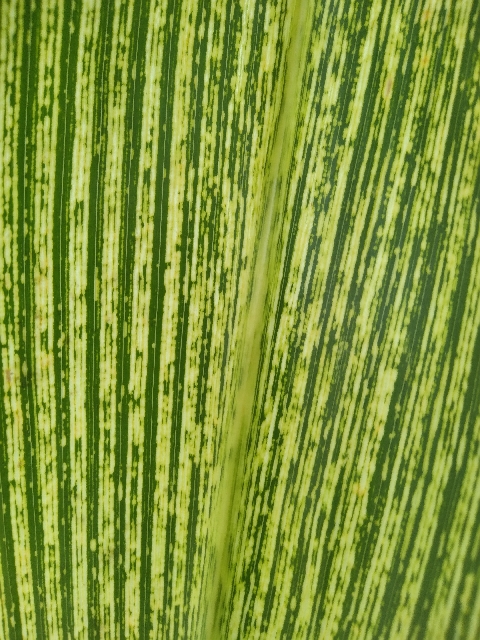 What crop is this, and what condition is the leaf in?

maize, maize streak virus
